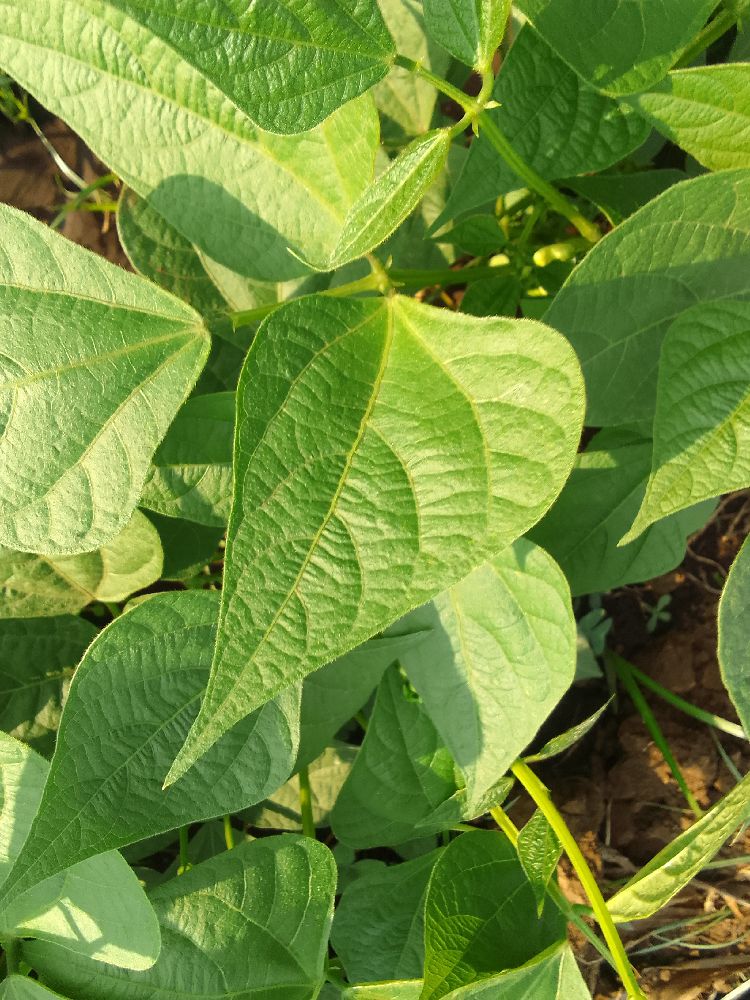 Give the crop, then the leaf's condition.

common bean, healthy
